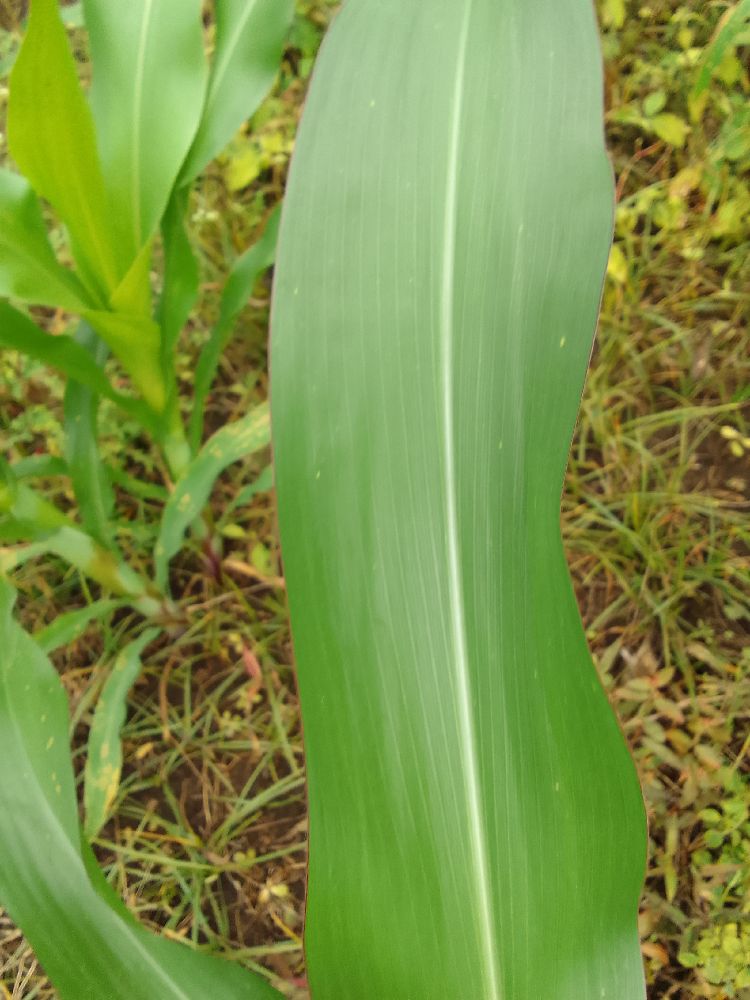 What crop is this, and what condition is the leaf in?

maize, healthy
